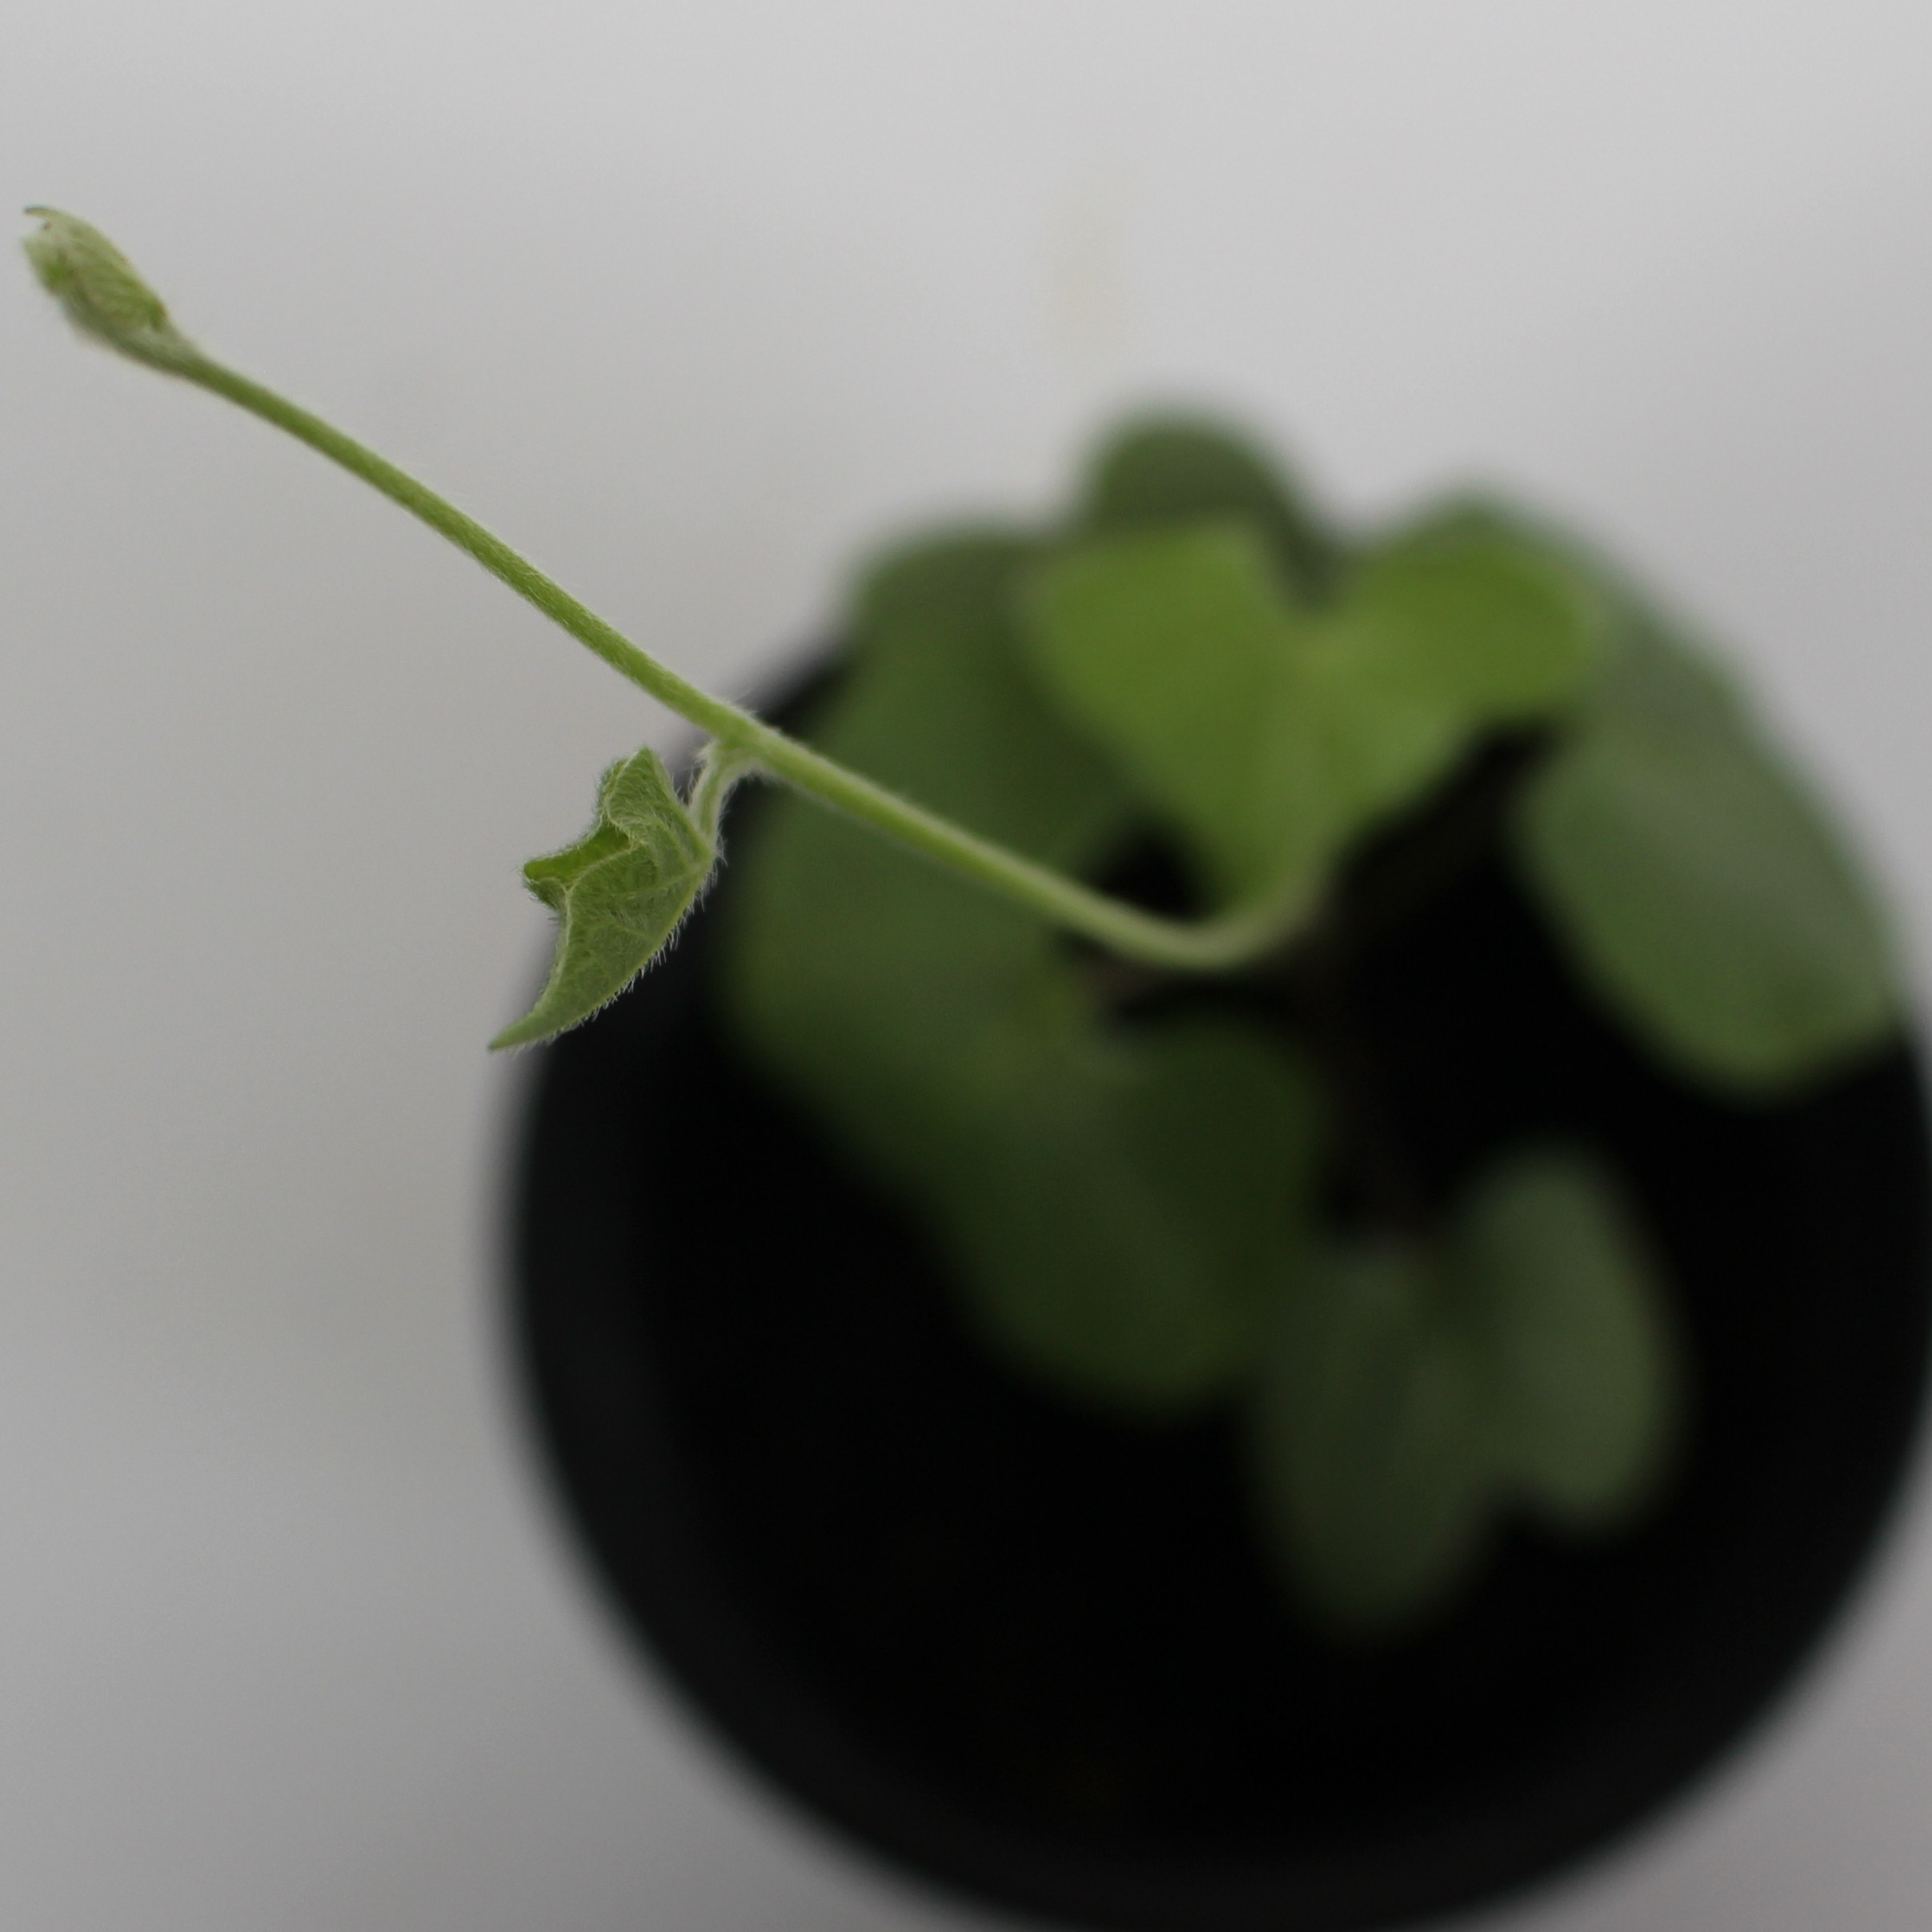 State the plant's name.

Convolvulus arvensis
